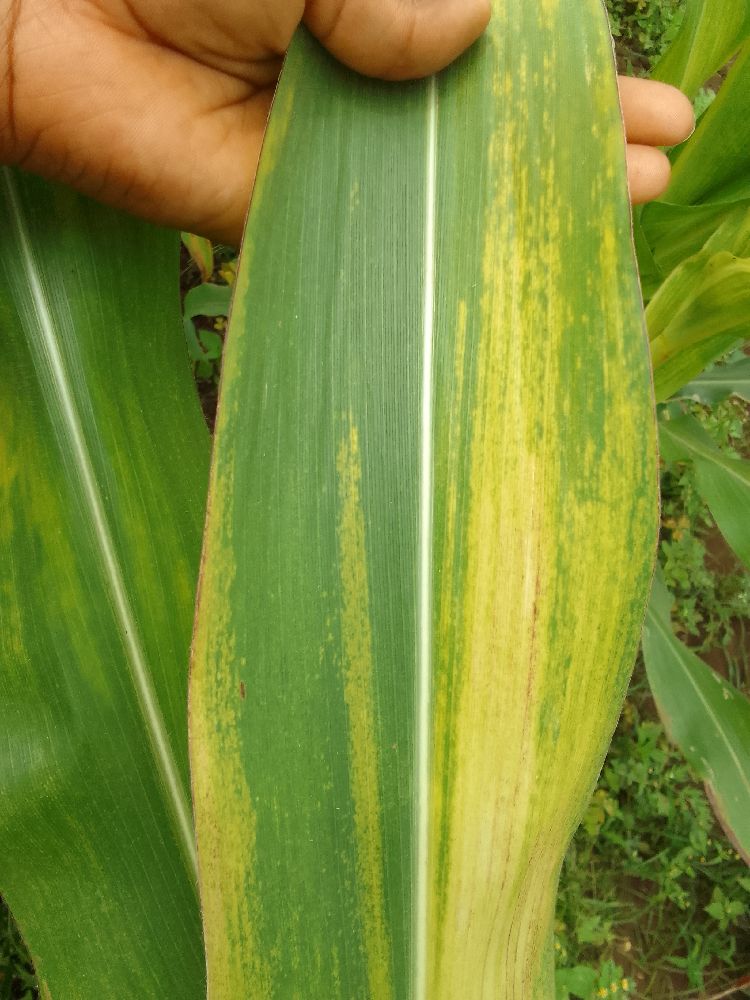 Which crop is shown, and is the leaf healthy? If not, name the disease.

maize, maize lethal necrosis
